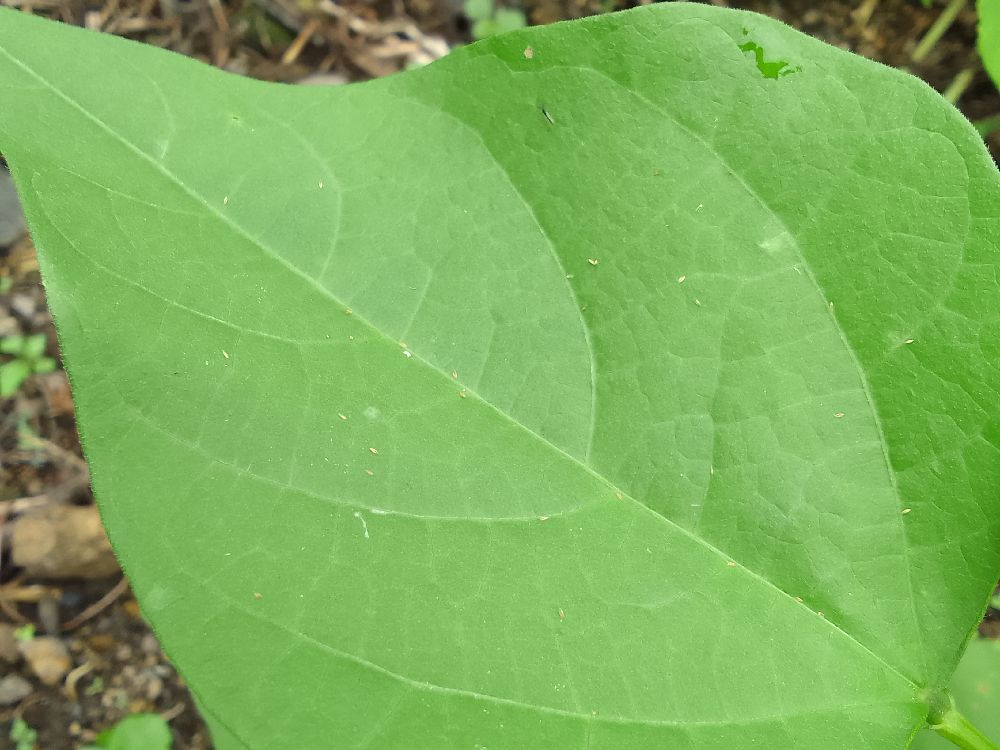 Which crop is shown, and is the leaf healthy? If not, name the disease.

common bean, healthy
